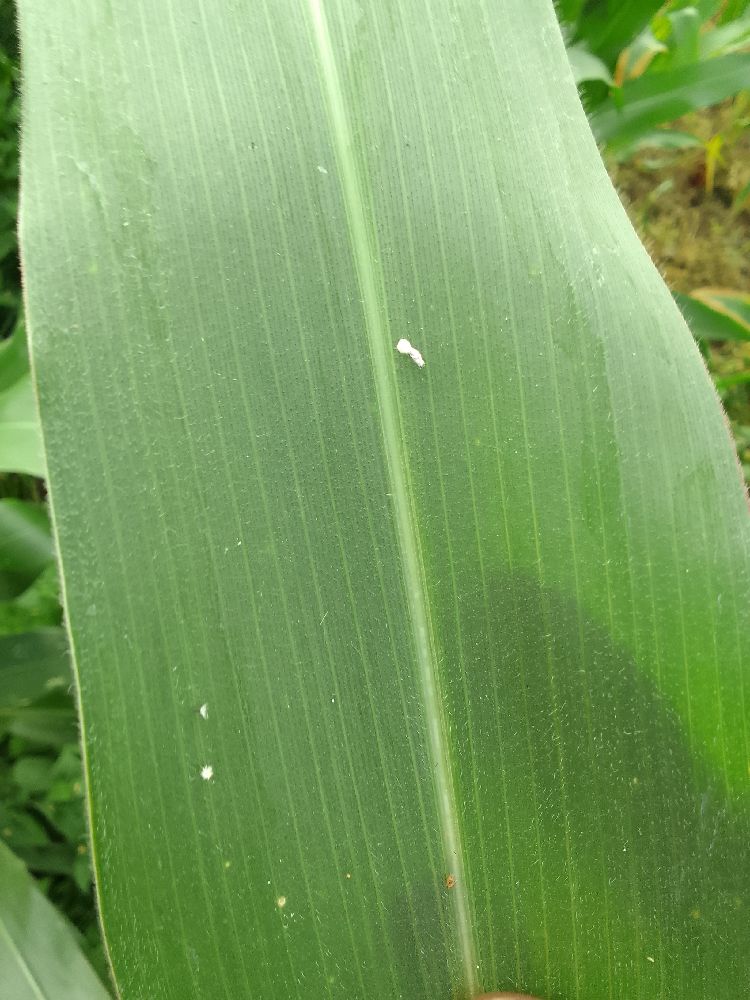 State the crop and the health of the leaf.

maize, healthy
